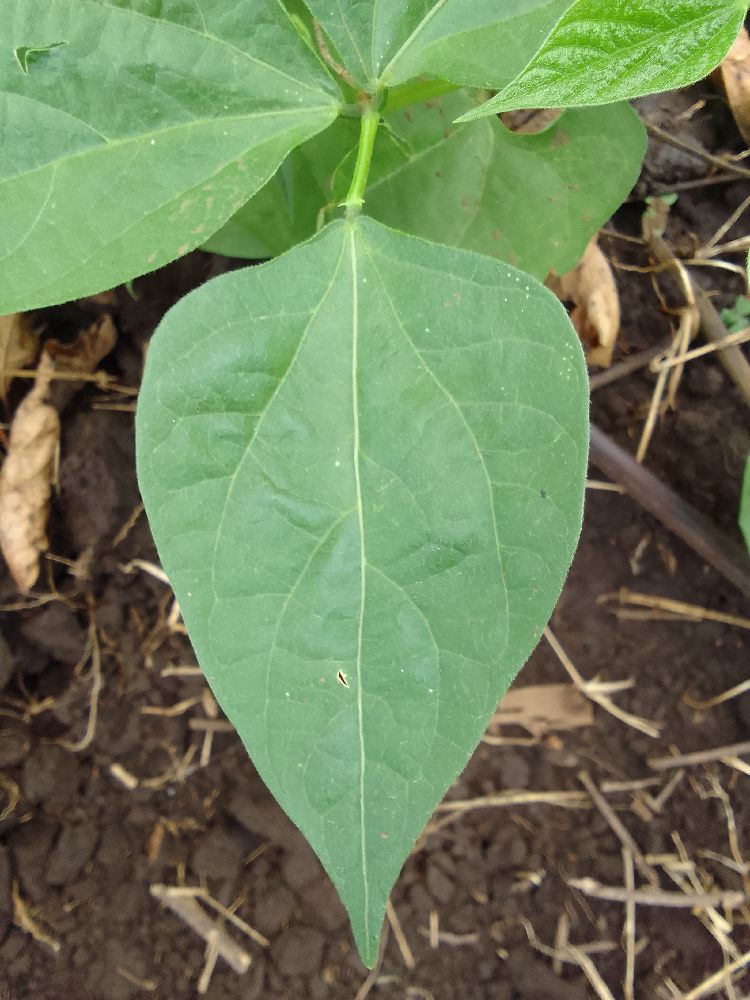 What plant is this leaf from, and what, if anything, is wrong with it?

common bean, healthy
